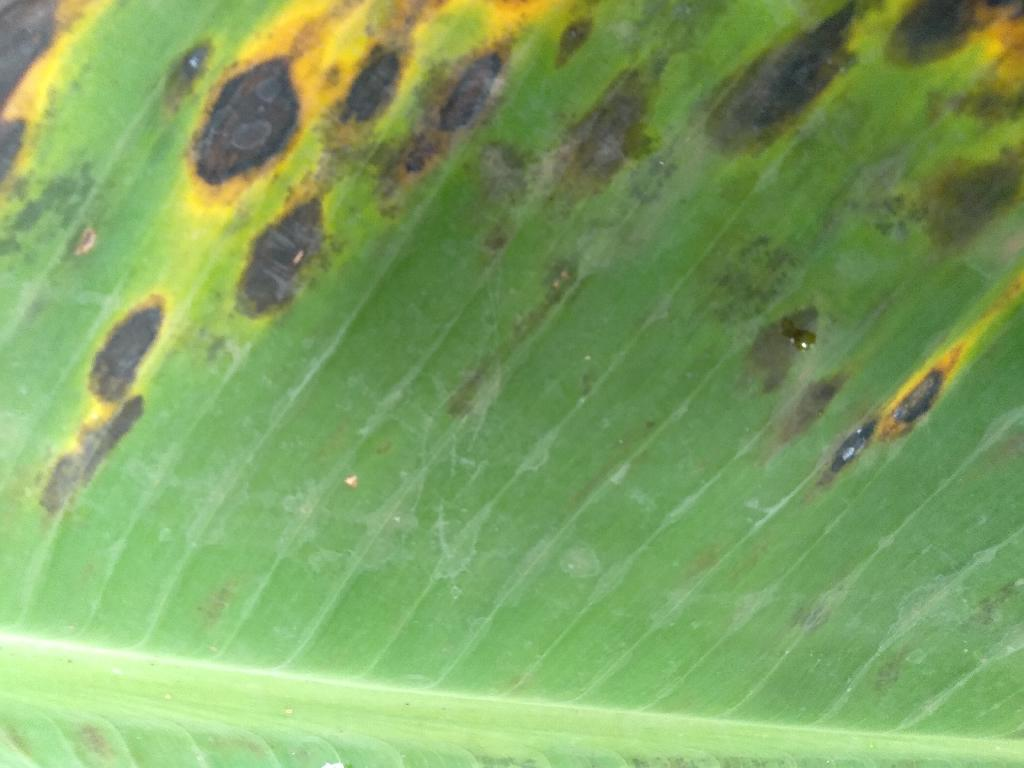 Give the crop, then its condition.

banana, black sigatoka
